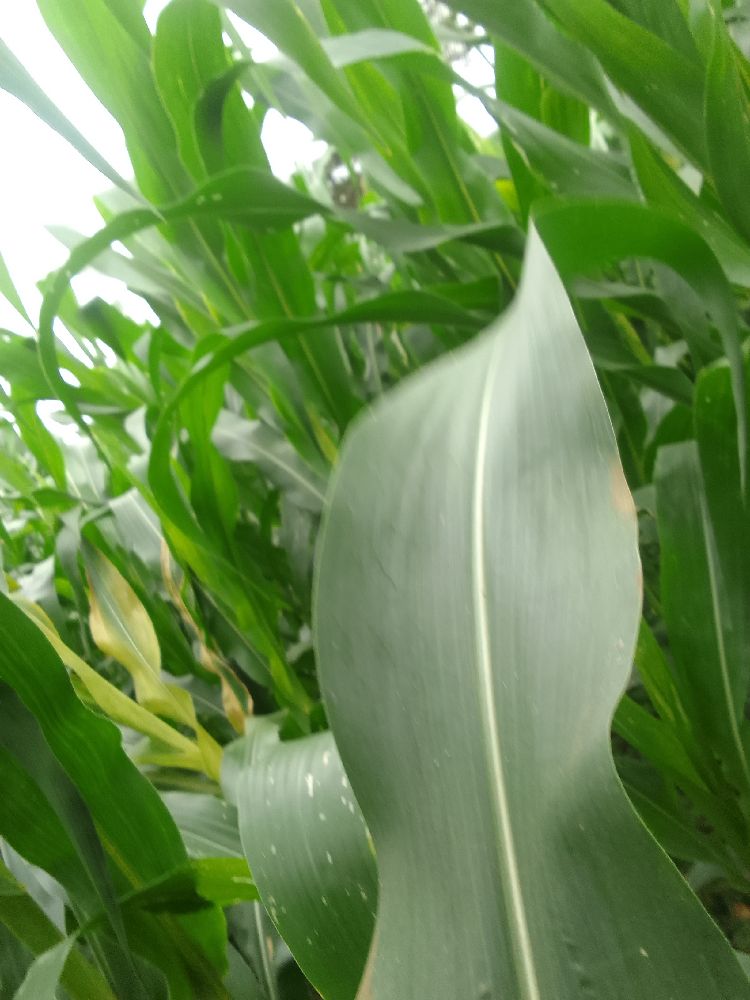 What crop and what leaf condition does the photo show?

maize, healthy
